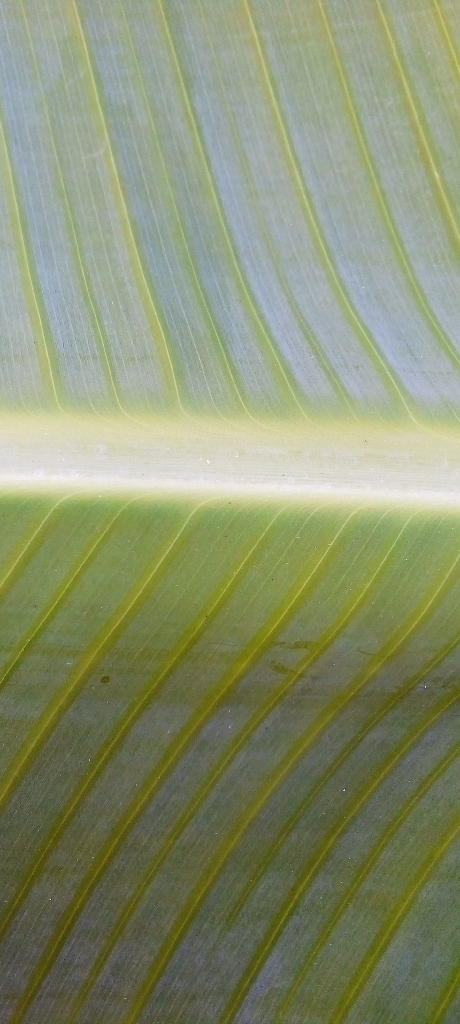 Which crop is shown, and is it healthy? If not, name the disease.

banana, healthy
